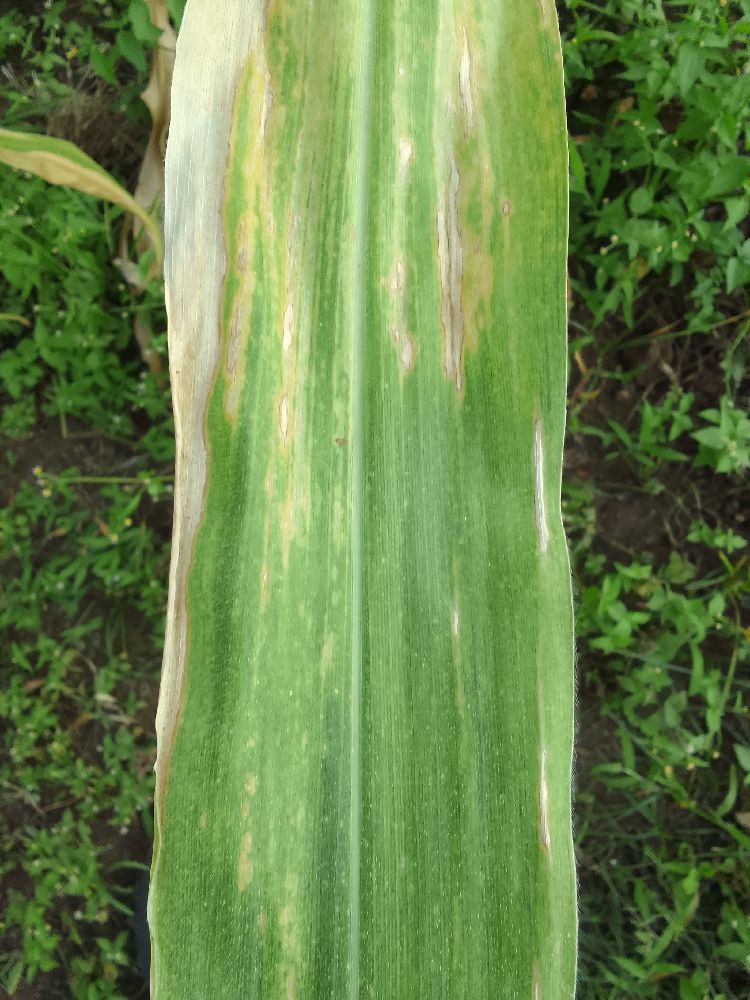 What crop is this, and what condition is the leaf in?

maize, maize lethal necrosis
